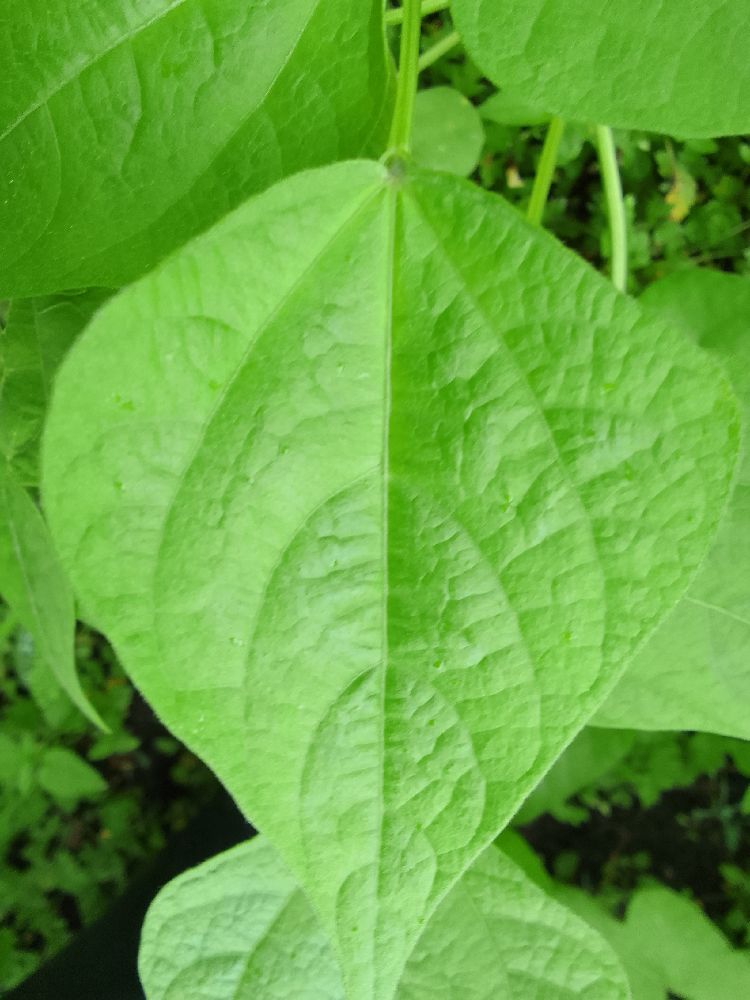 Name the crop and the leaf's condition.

common bean, healthy
